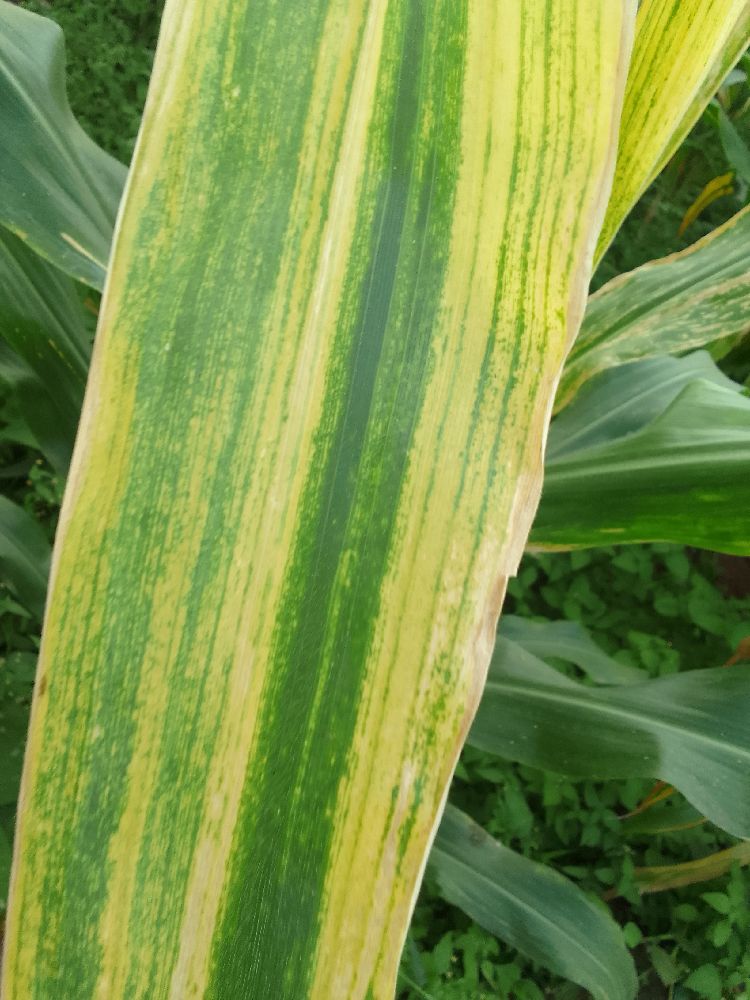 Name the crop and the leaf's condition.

maize, maize lethal necrosis
